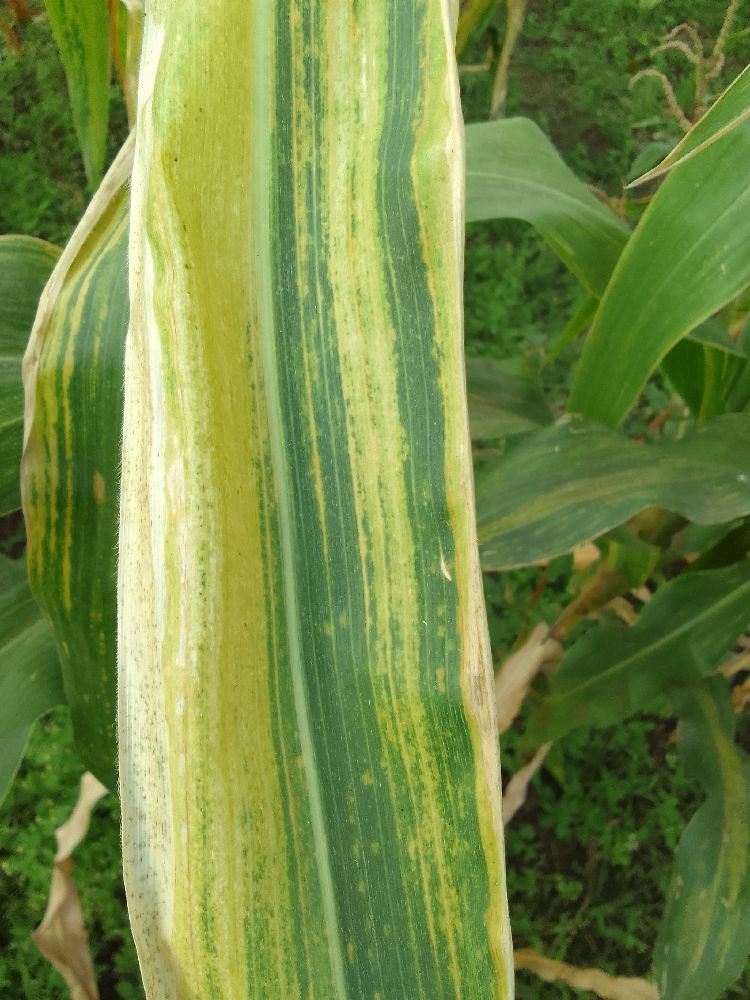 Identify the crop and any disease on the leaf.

maize, maize lethal necrosis
